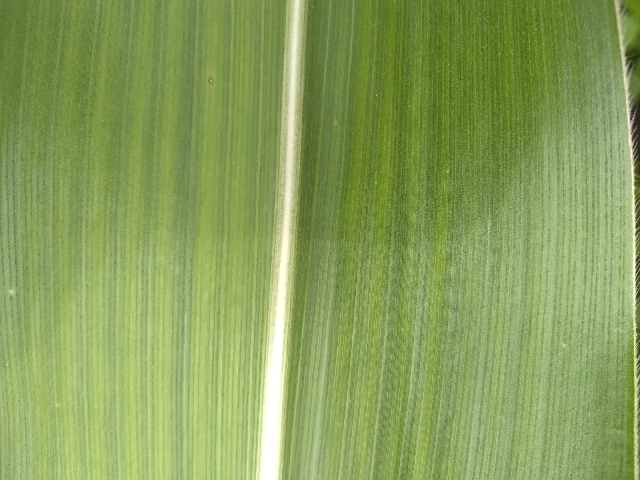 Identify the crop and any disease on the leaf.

maize, healthy
